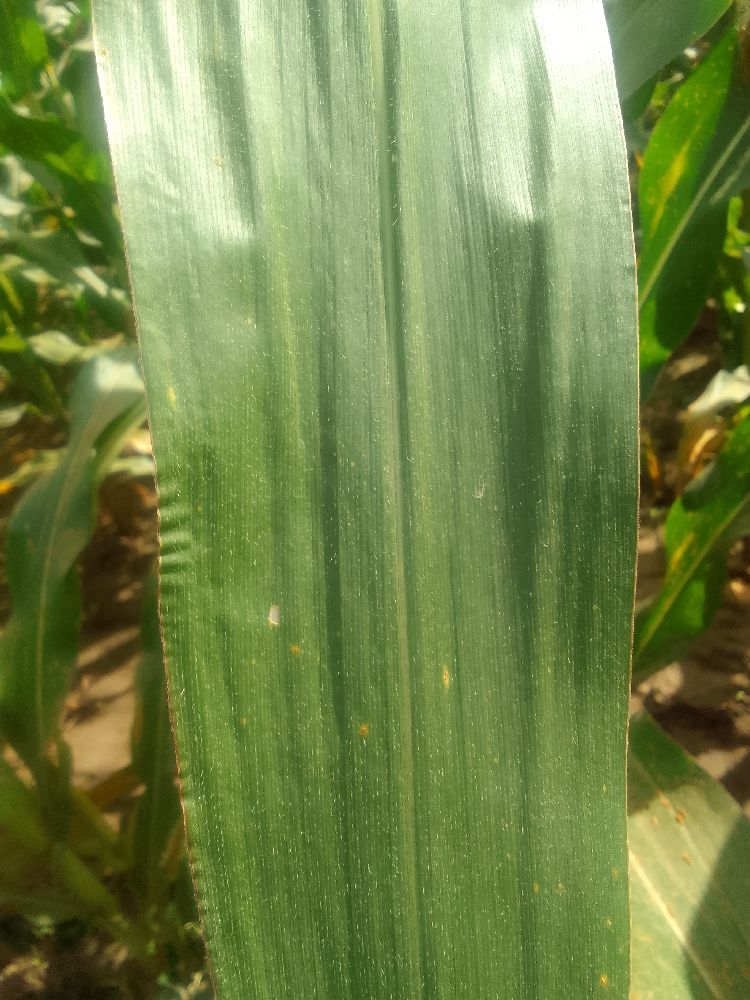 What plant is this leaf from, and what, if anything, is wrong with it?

maize, healthy
